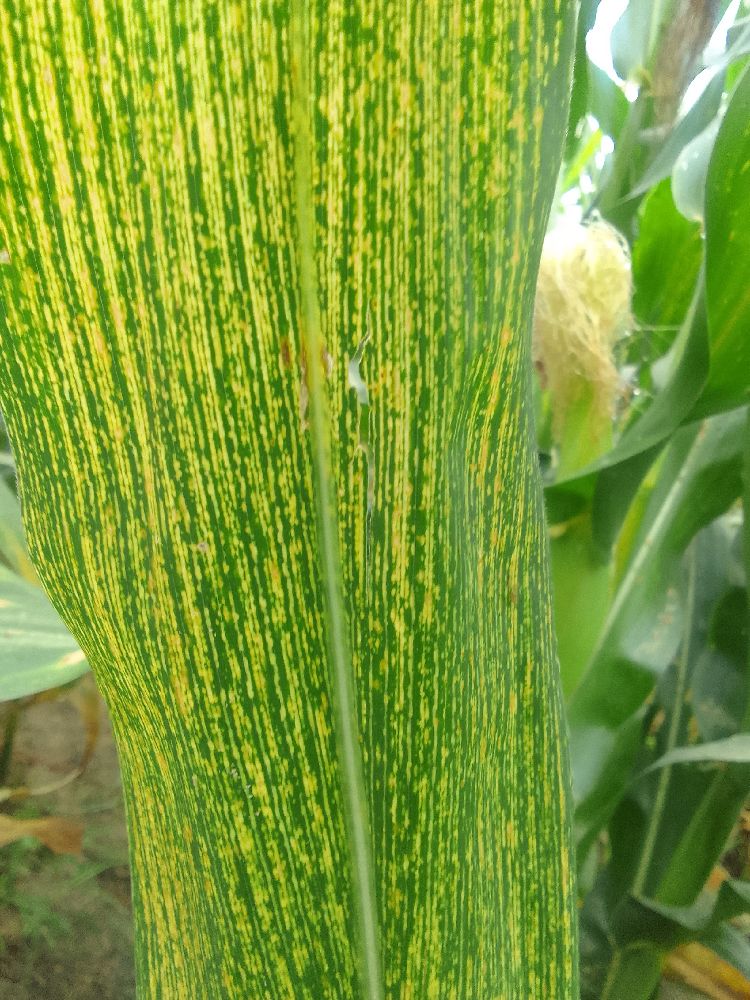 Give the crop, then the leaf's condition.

maize, maize streak virus
